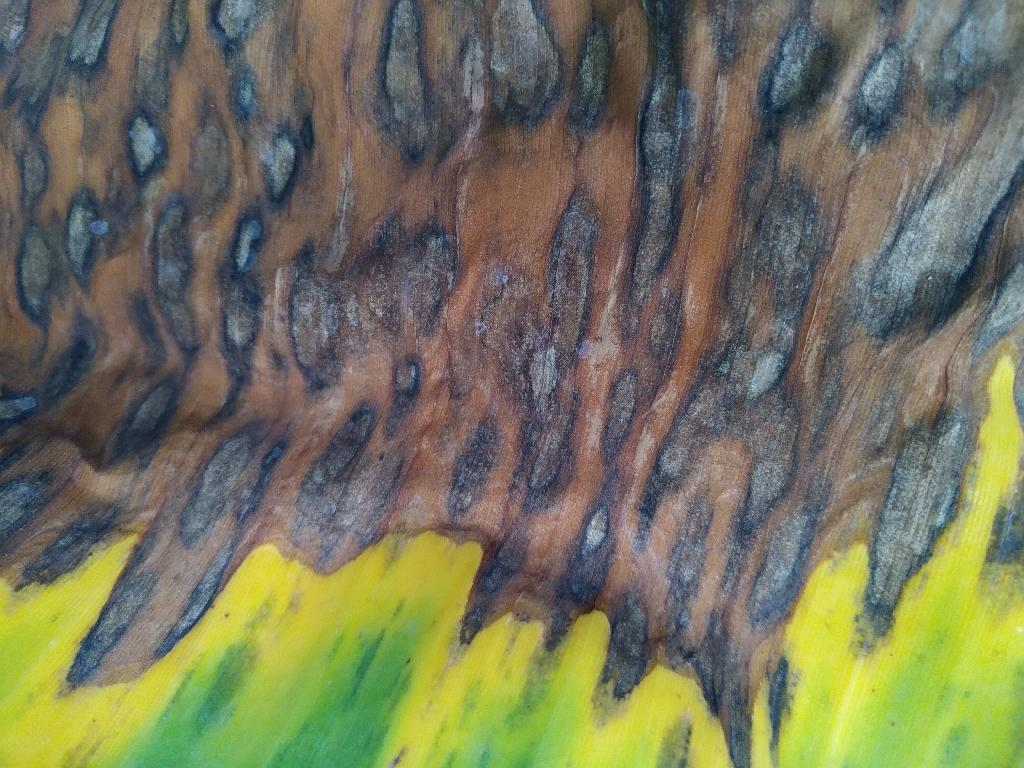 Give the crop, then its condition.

banana, black sigatoka
